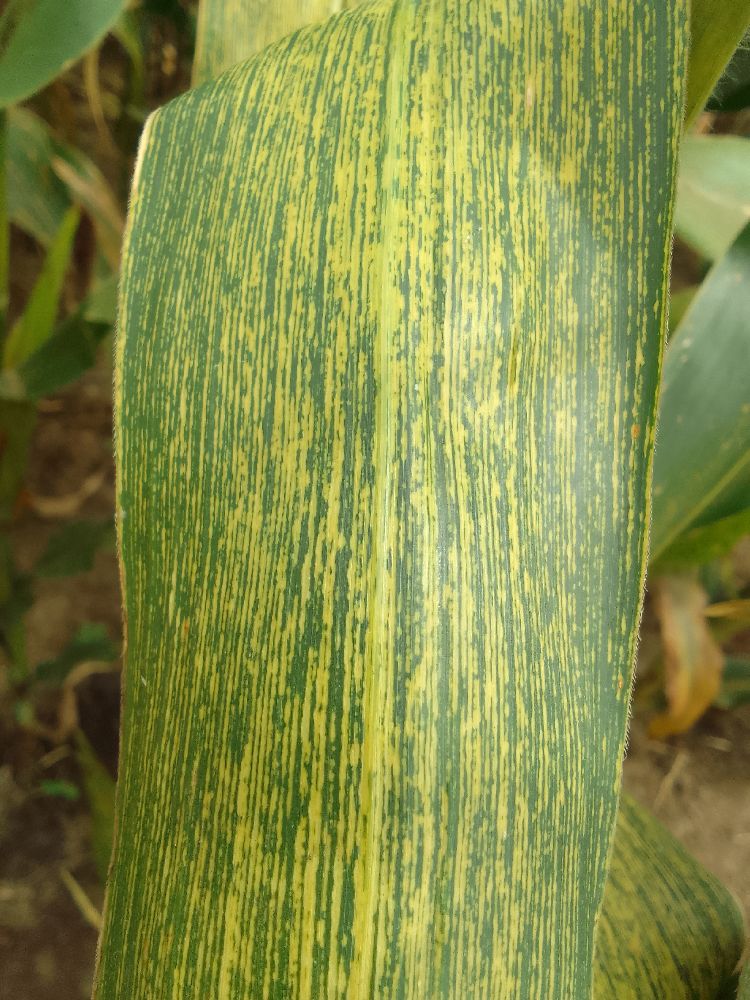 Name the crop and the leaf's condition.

maize, maize streak virus
